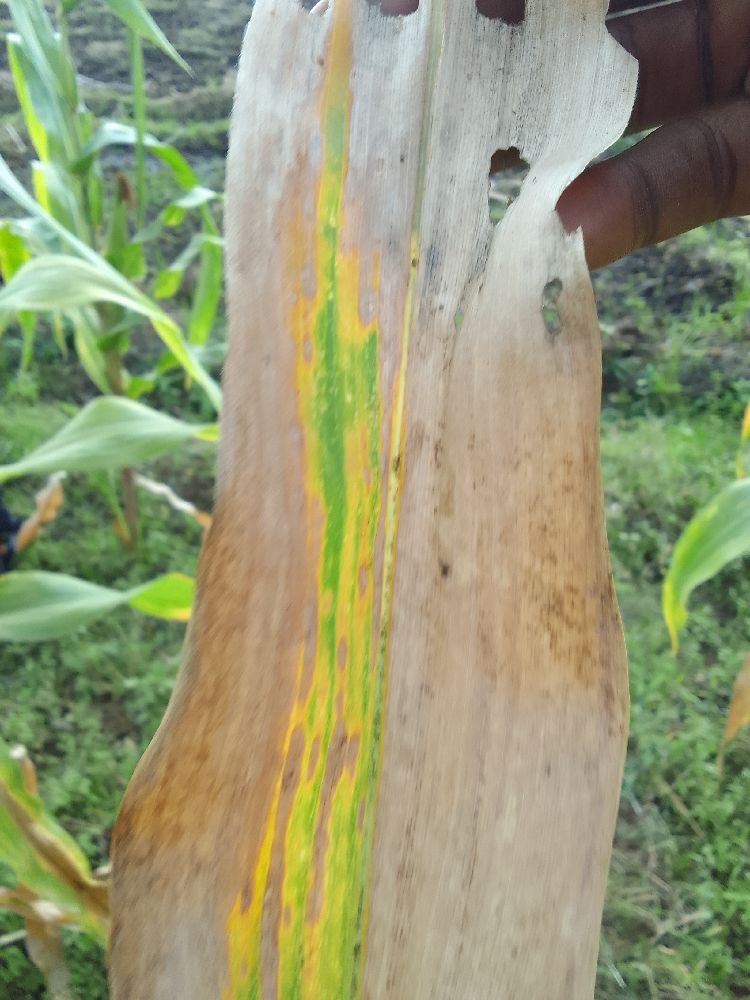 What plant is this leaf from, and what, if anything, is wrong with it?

maize, maize lethal necrosis
